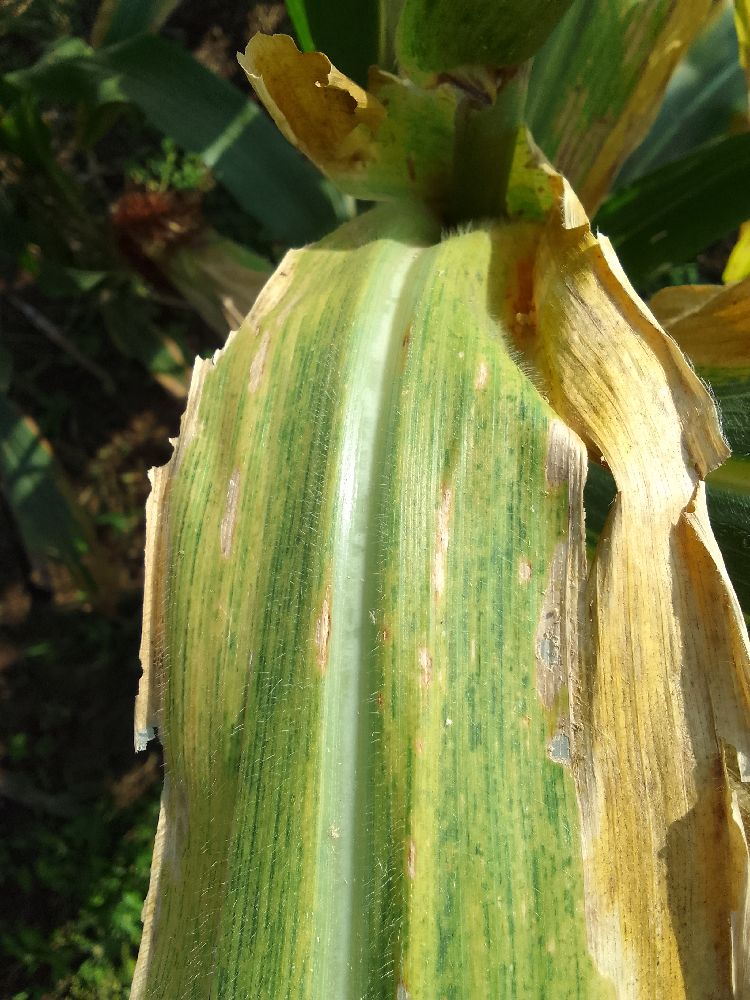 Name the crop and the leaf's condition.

maize, maize lethal necrosis
